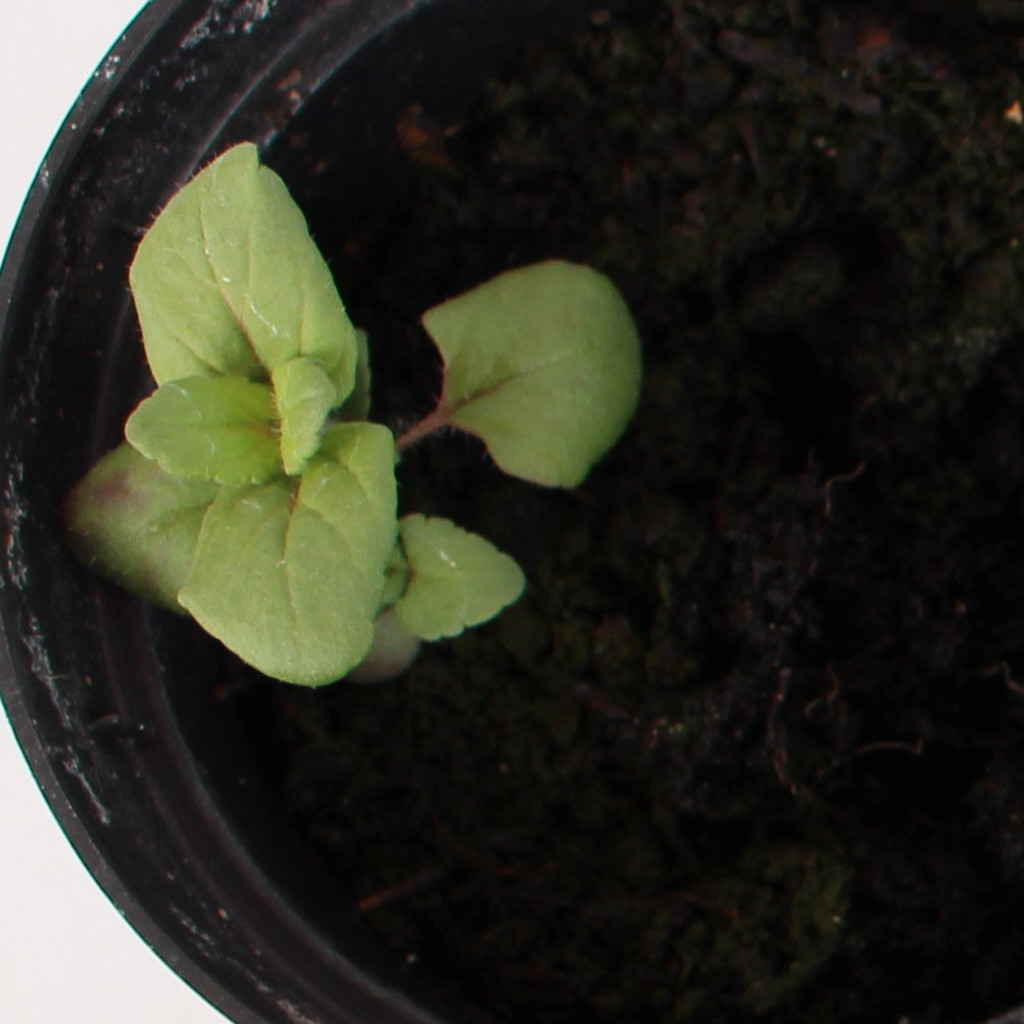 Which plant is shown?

Veronica persica
